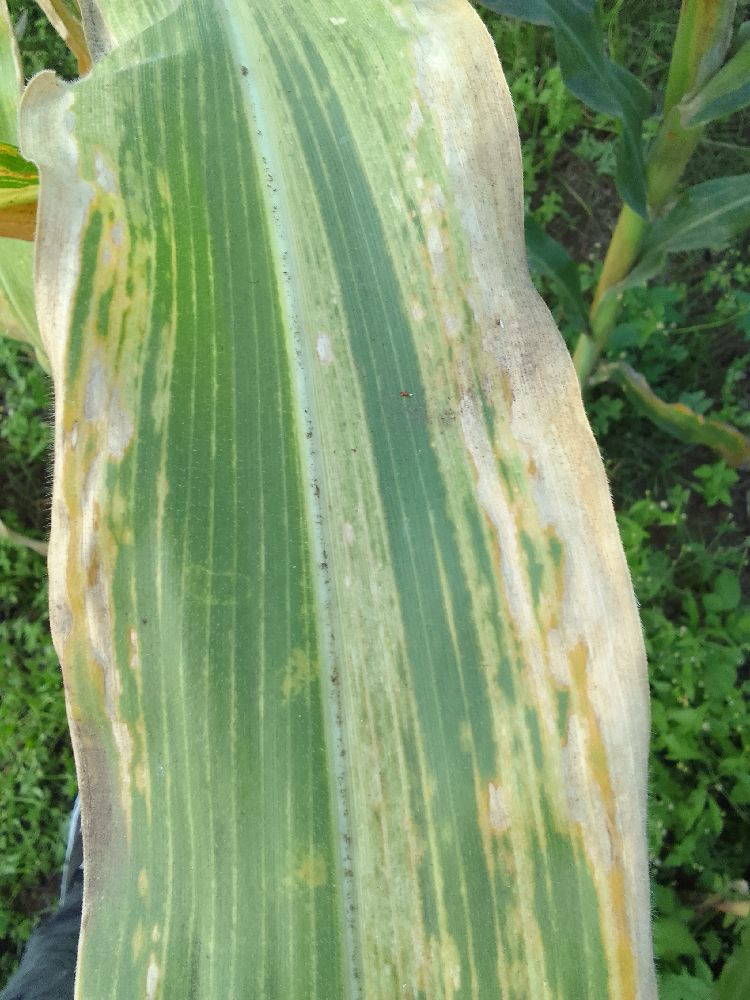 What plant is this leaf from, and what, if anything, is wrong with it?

maize, maize lethal necrosis
